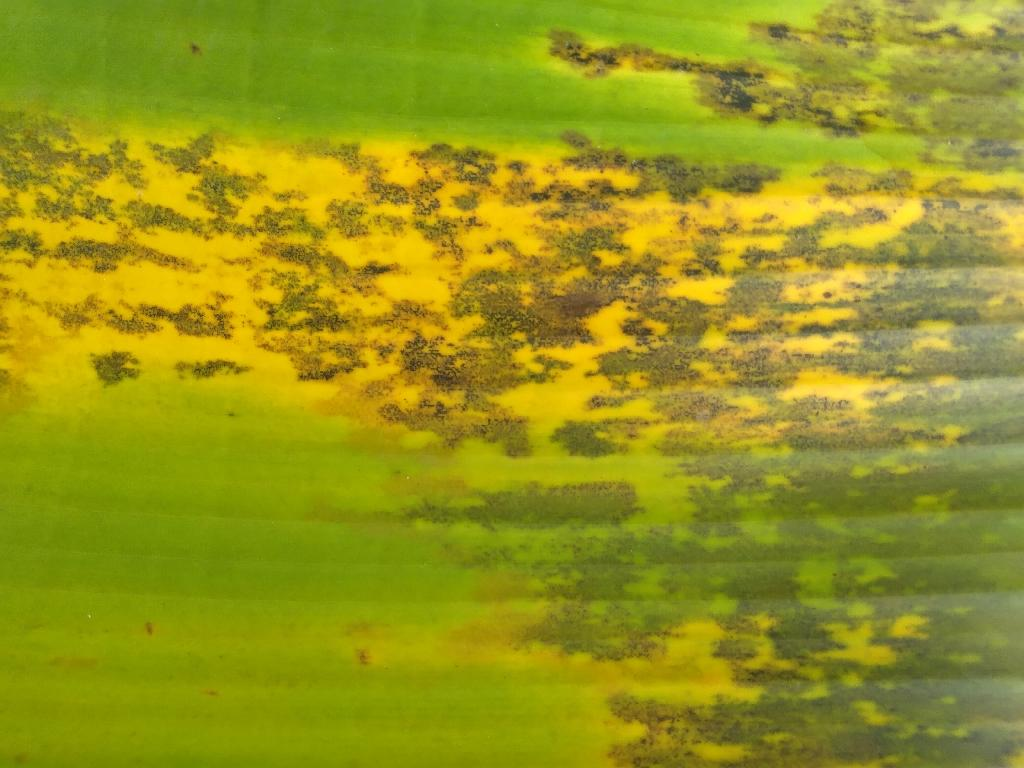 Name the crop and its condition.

banana, black sigatoka
